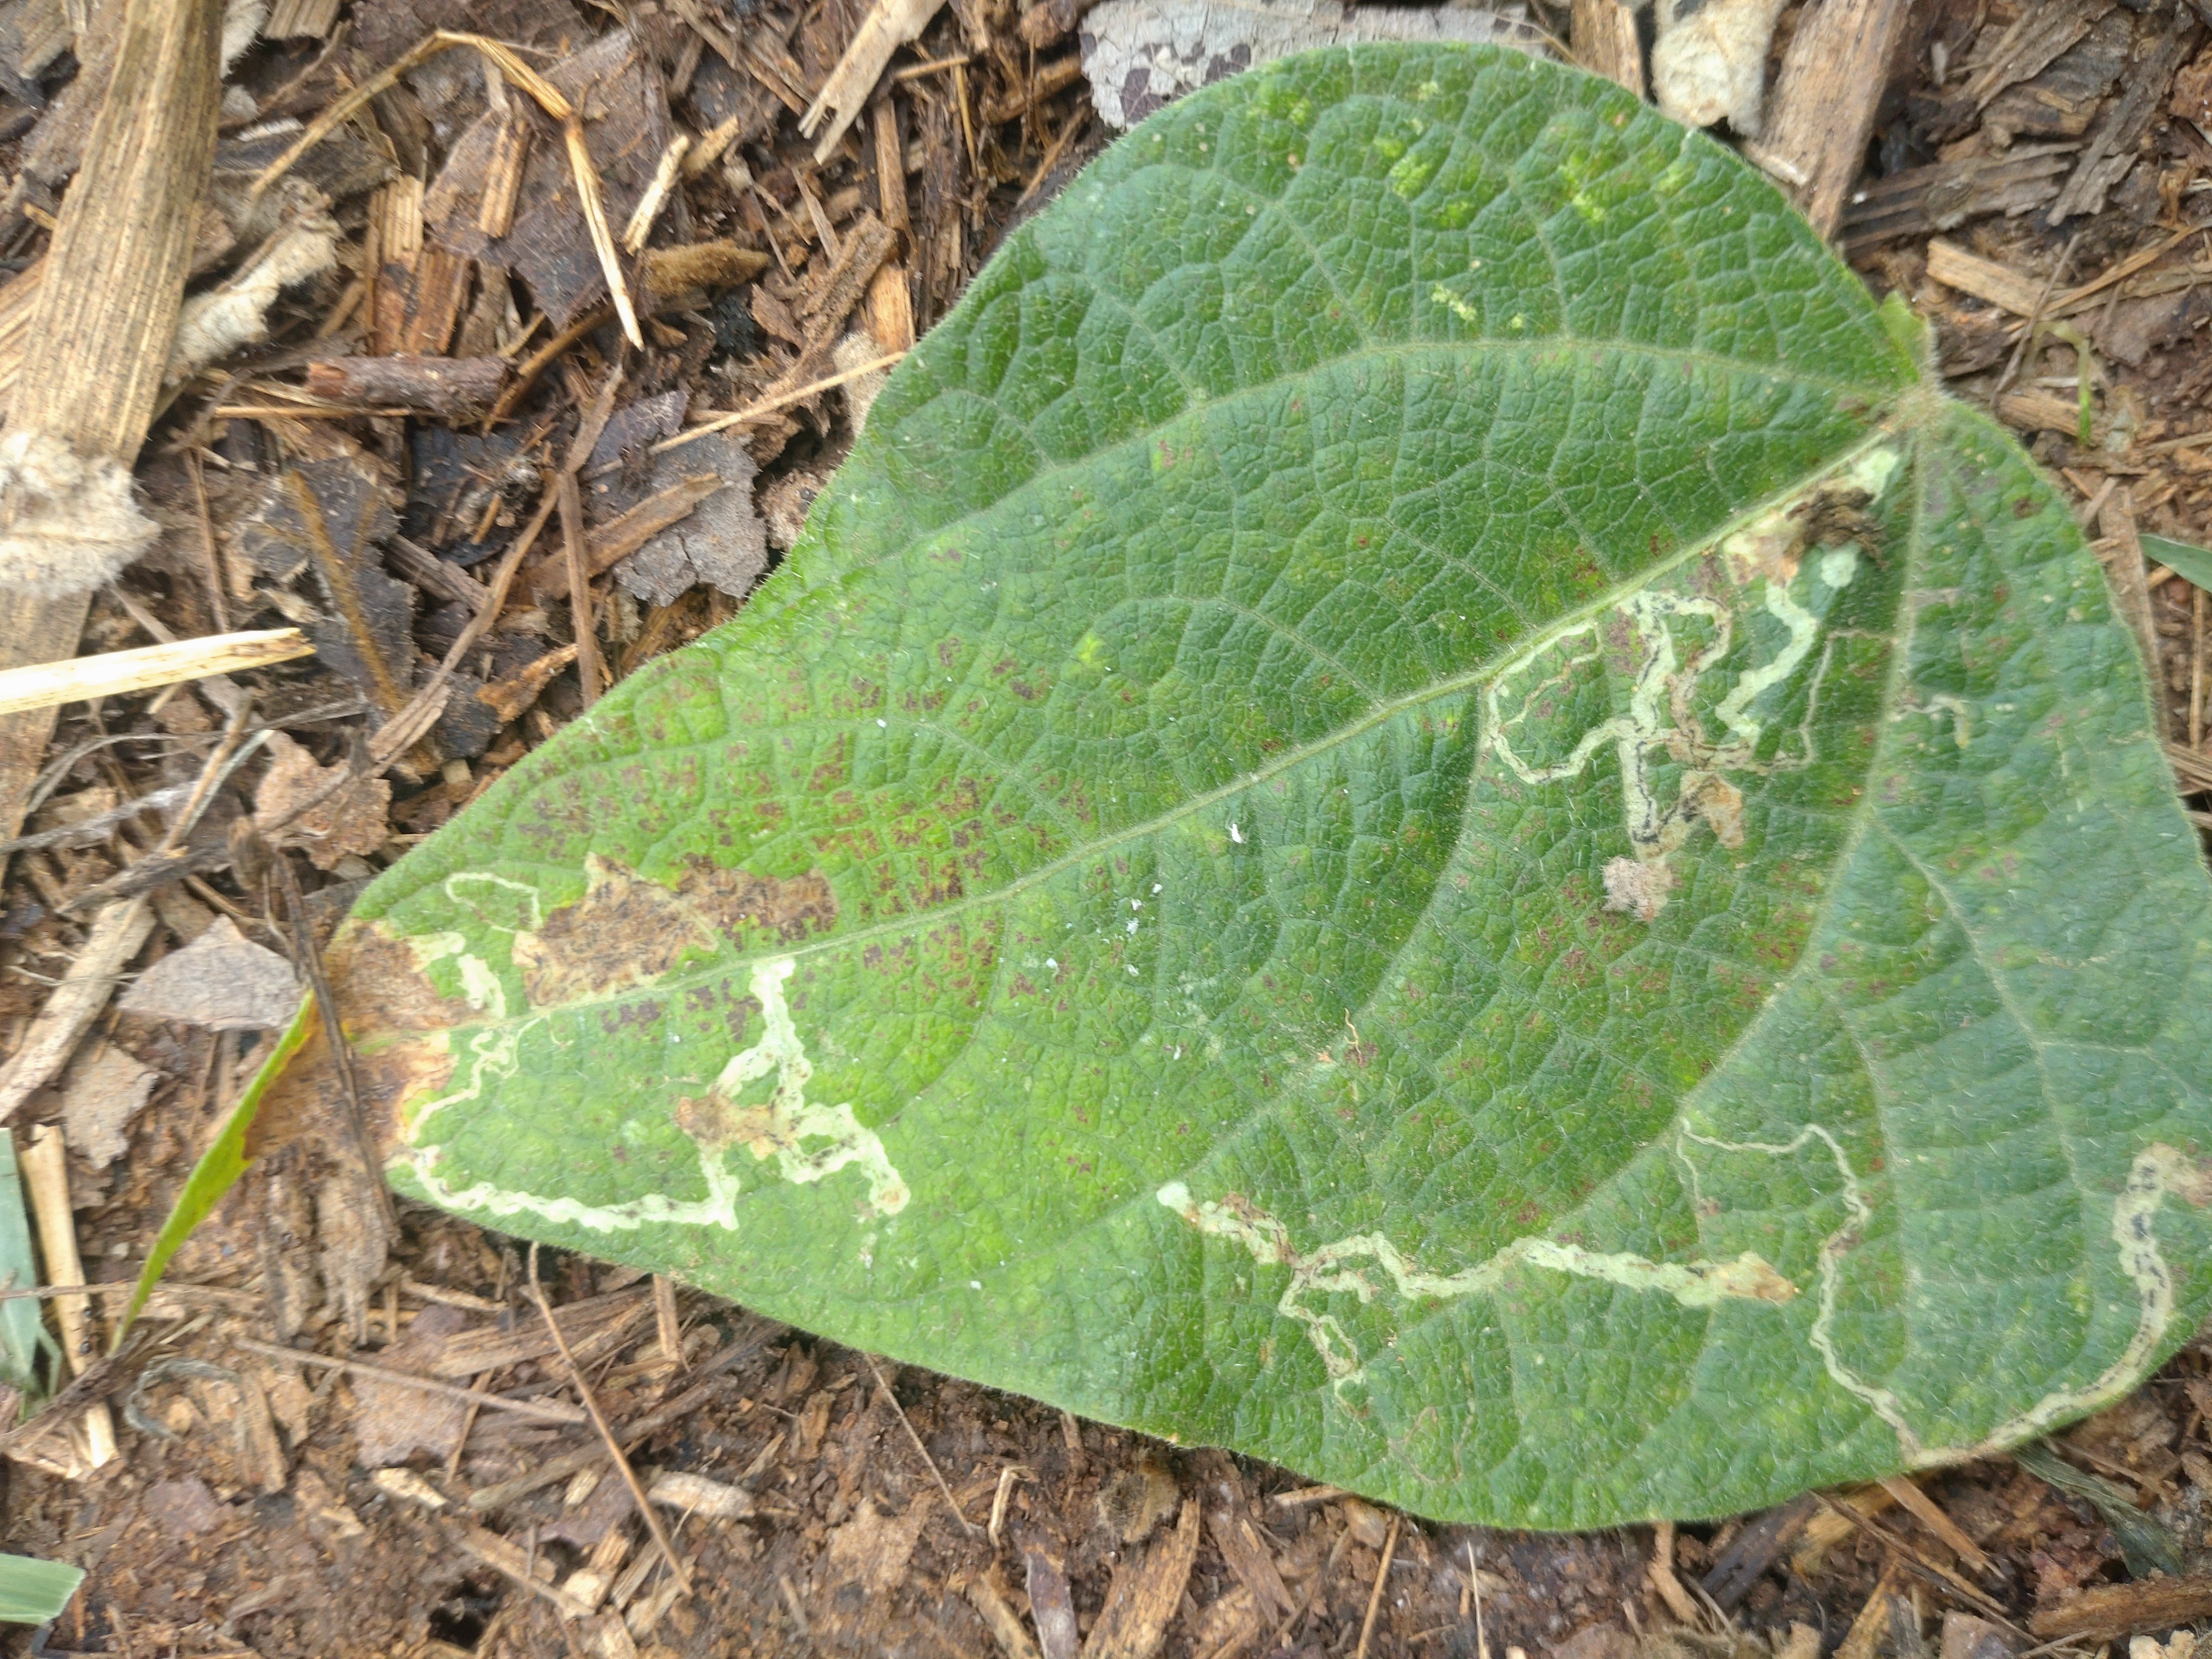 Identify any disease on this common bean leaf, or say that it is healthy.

anthracnose
